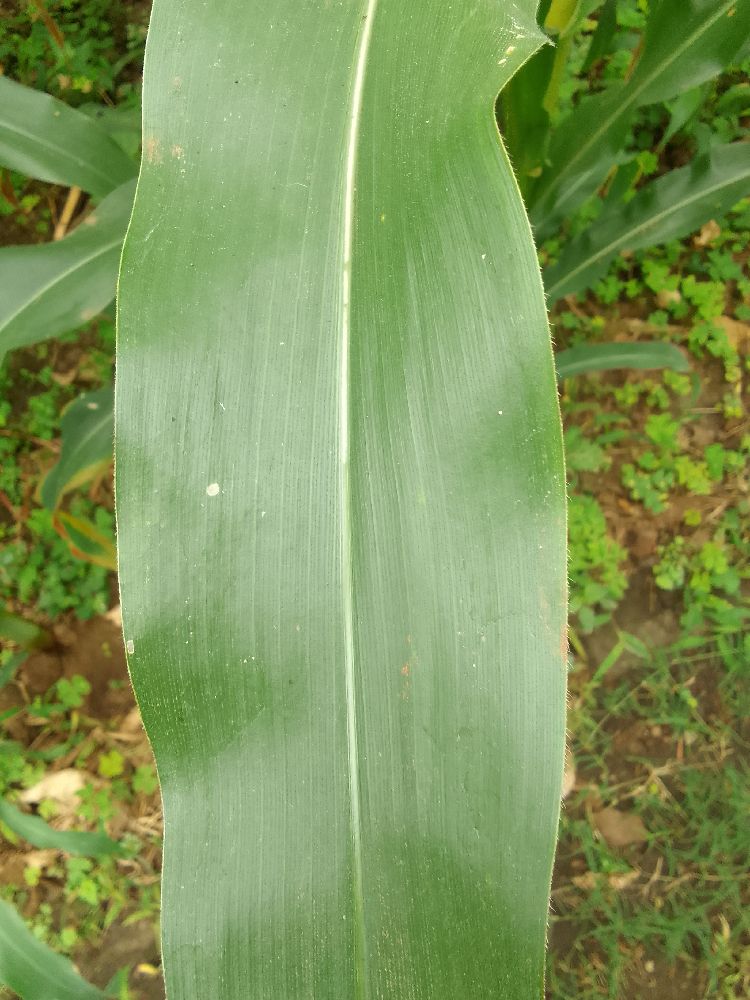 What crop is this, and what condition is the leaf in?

maize, healthy
